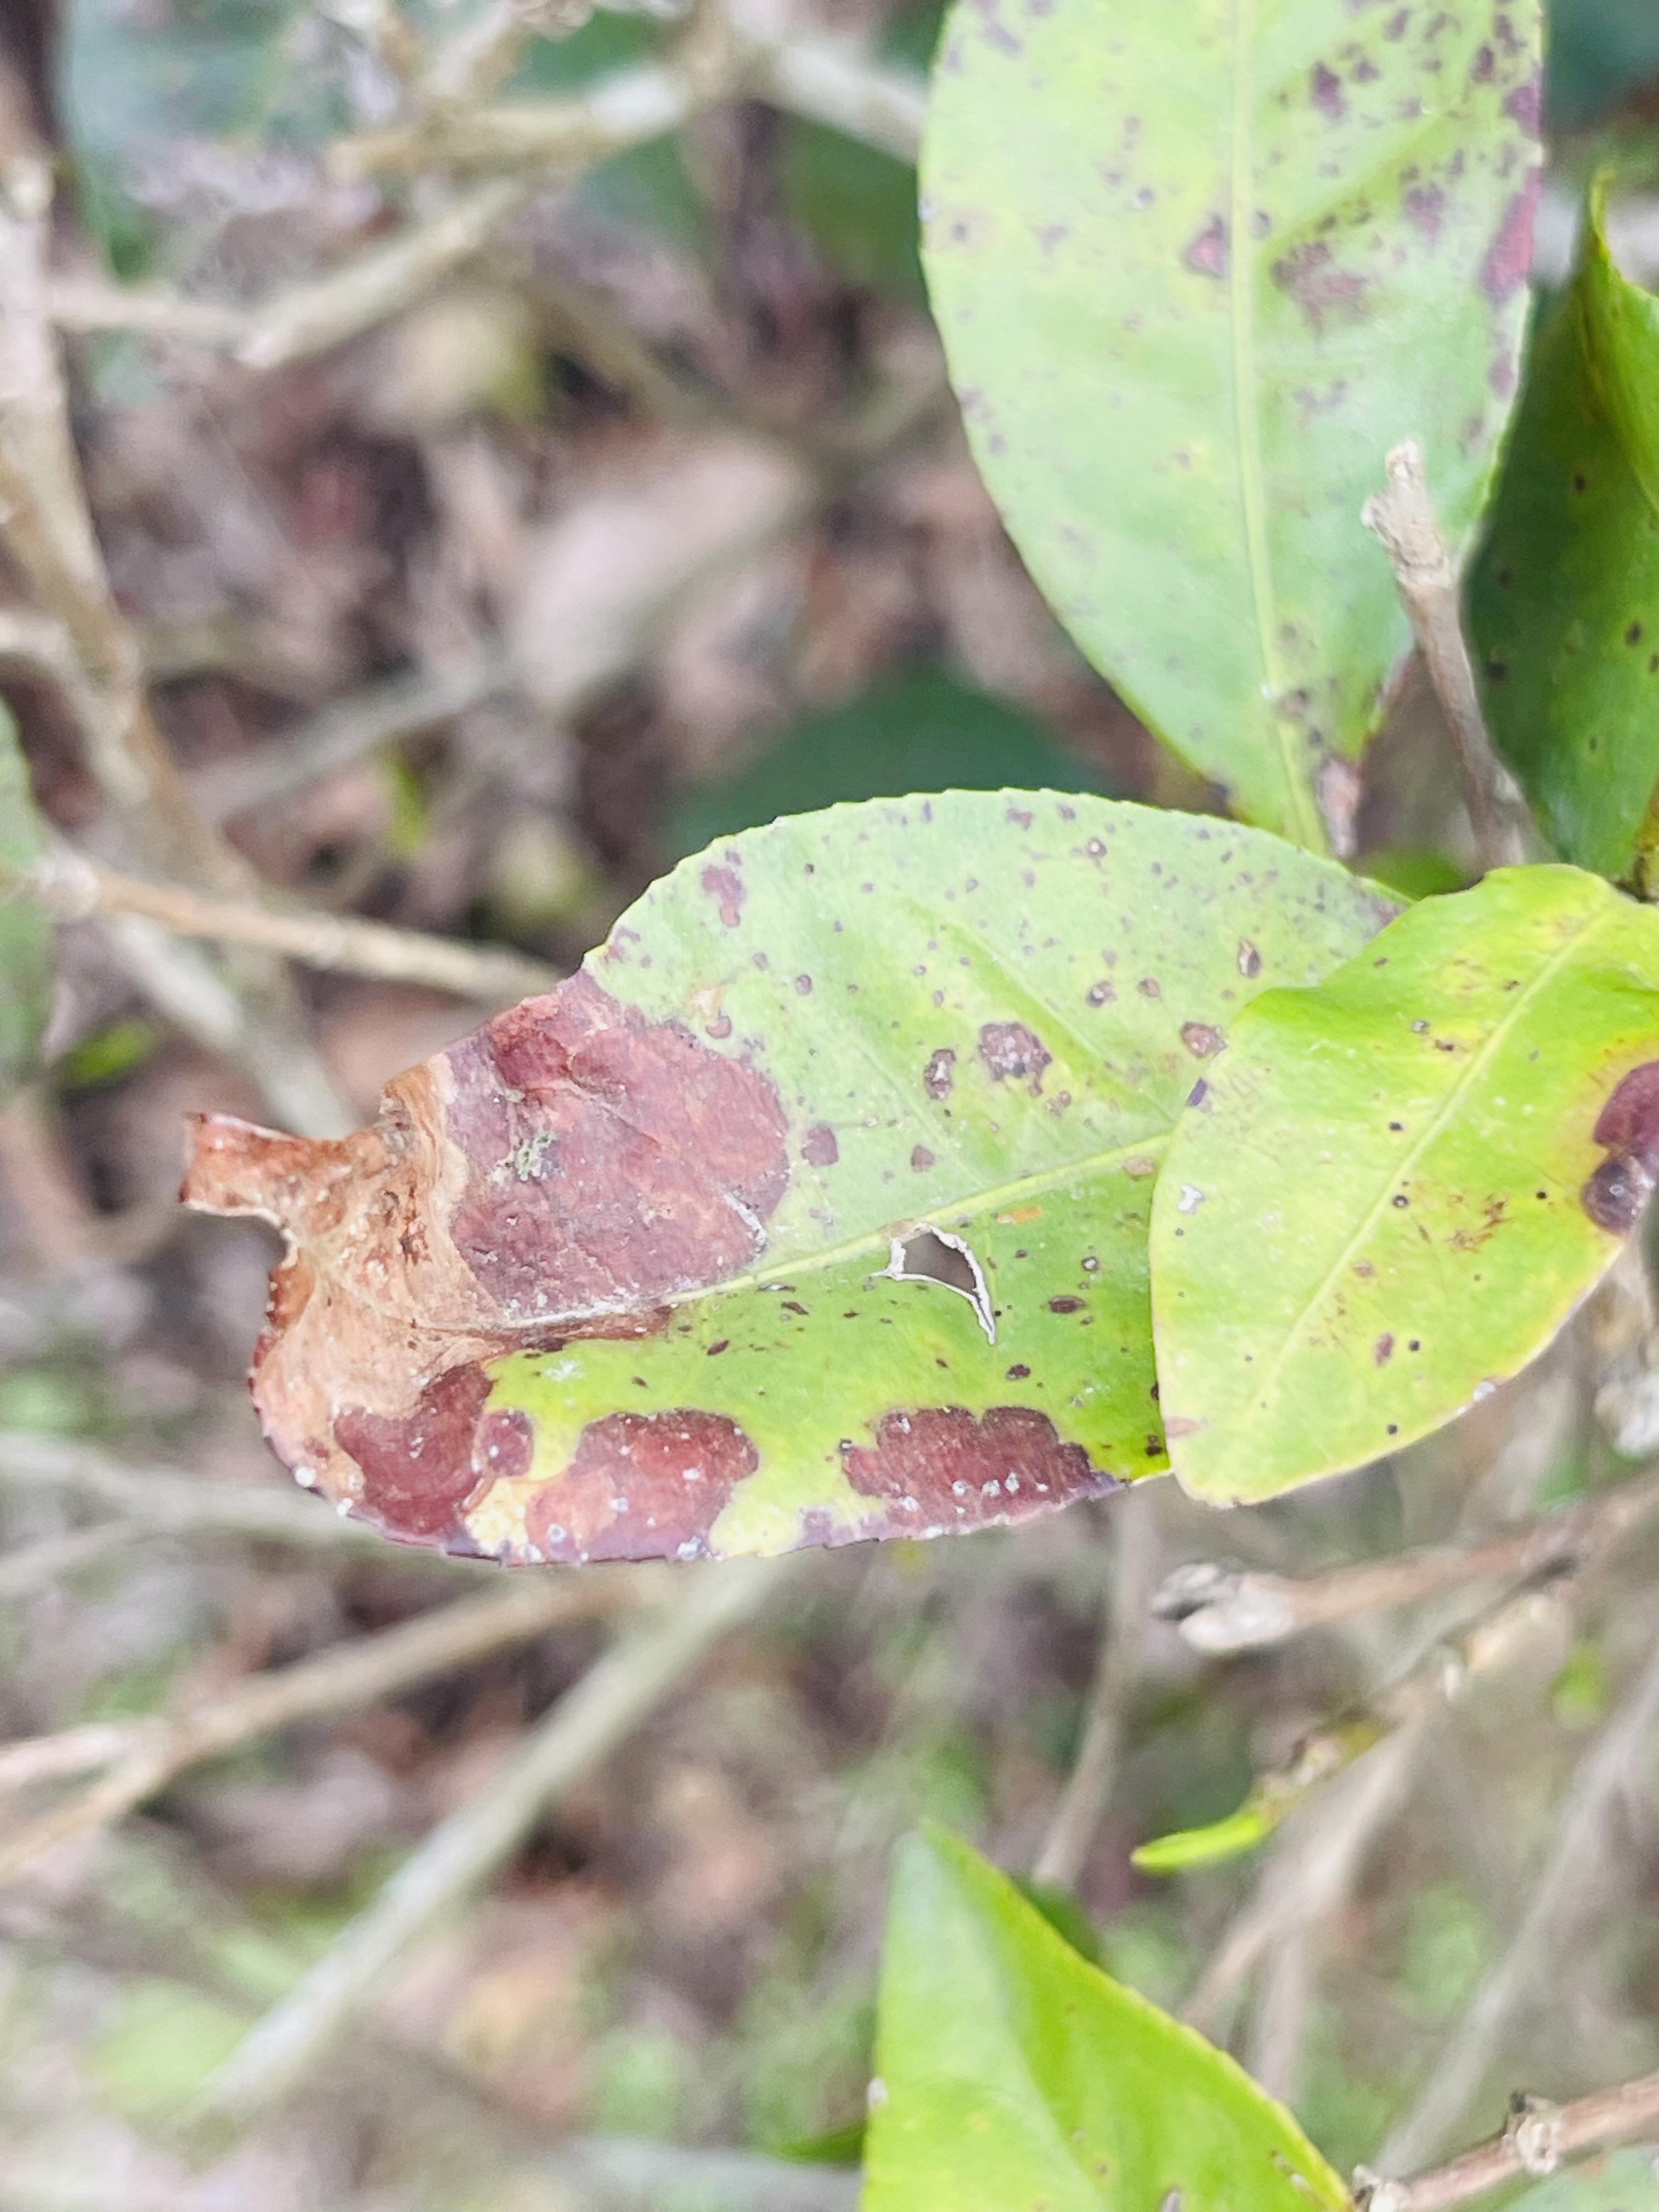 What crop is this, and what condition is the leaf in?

tea, blight
